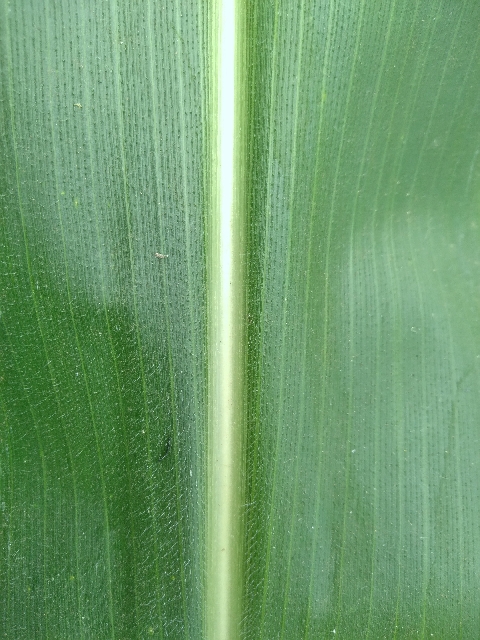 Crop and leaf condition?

maize, healthy
